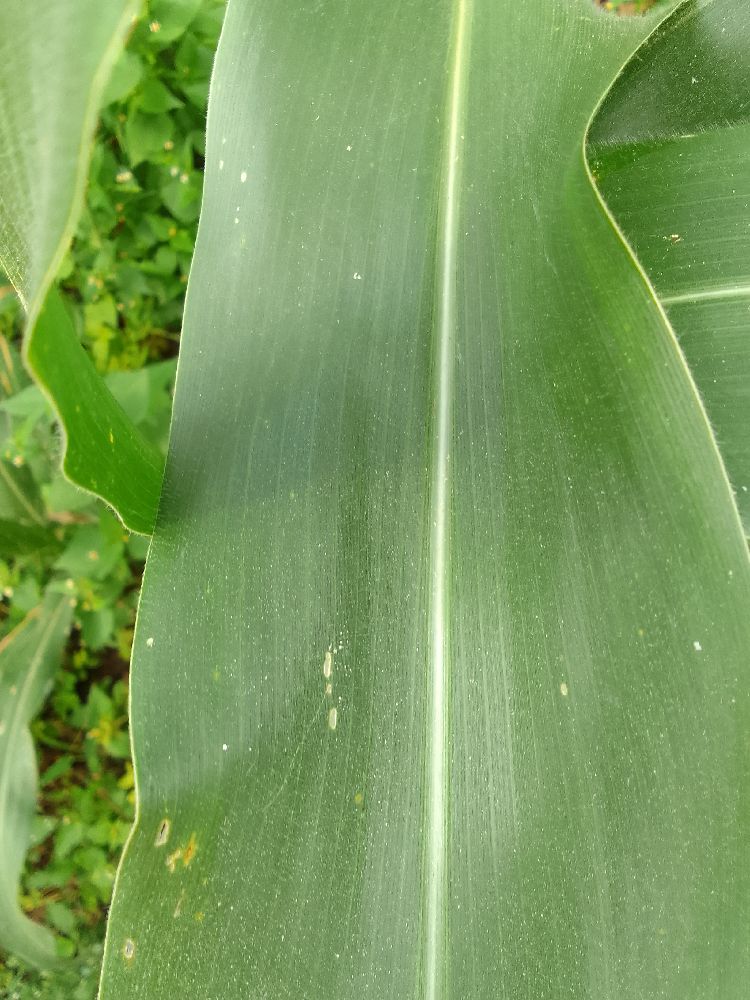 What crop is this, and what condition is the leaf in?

maize, healthy
